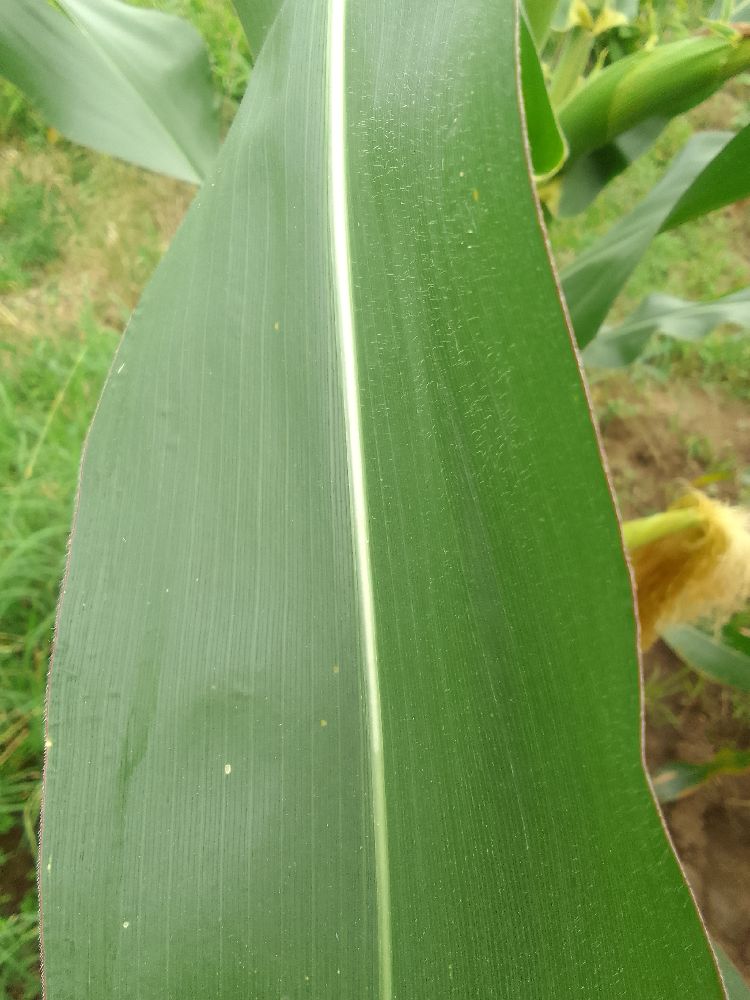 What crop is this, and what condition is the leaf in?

maize, healthy
